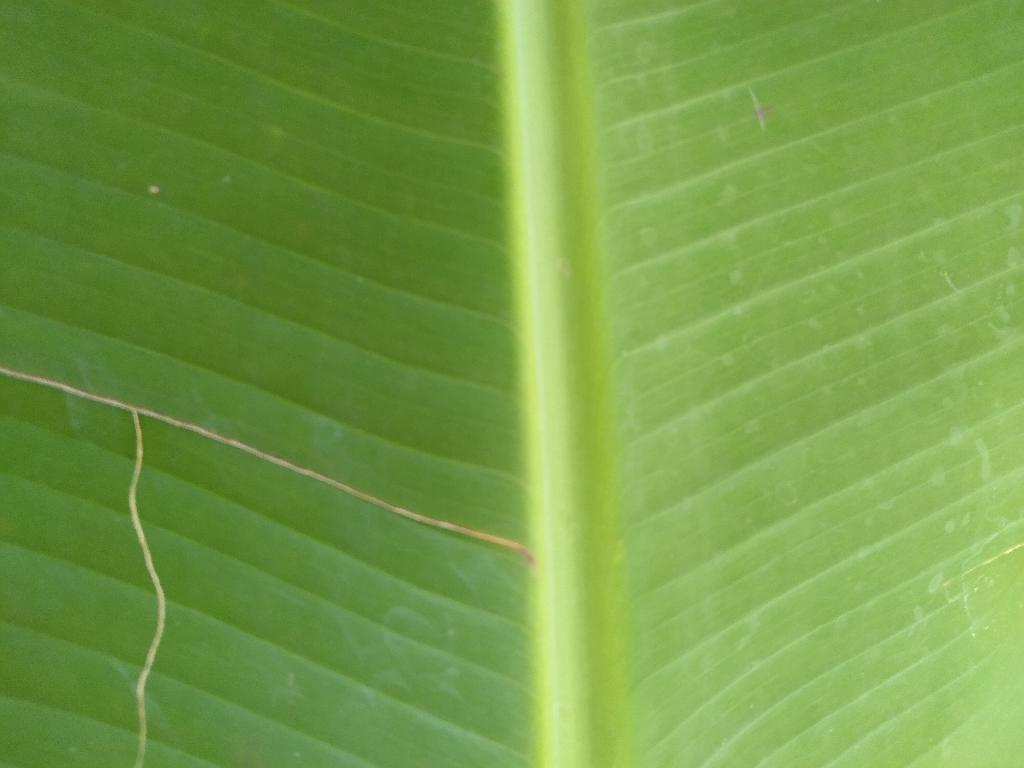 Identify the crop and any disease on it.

banana, healthy
